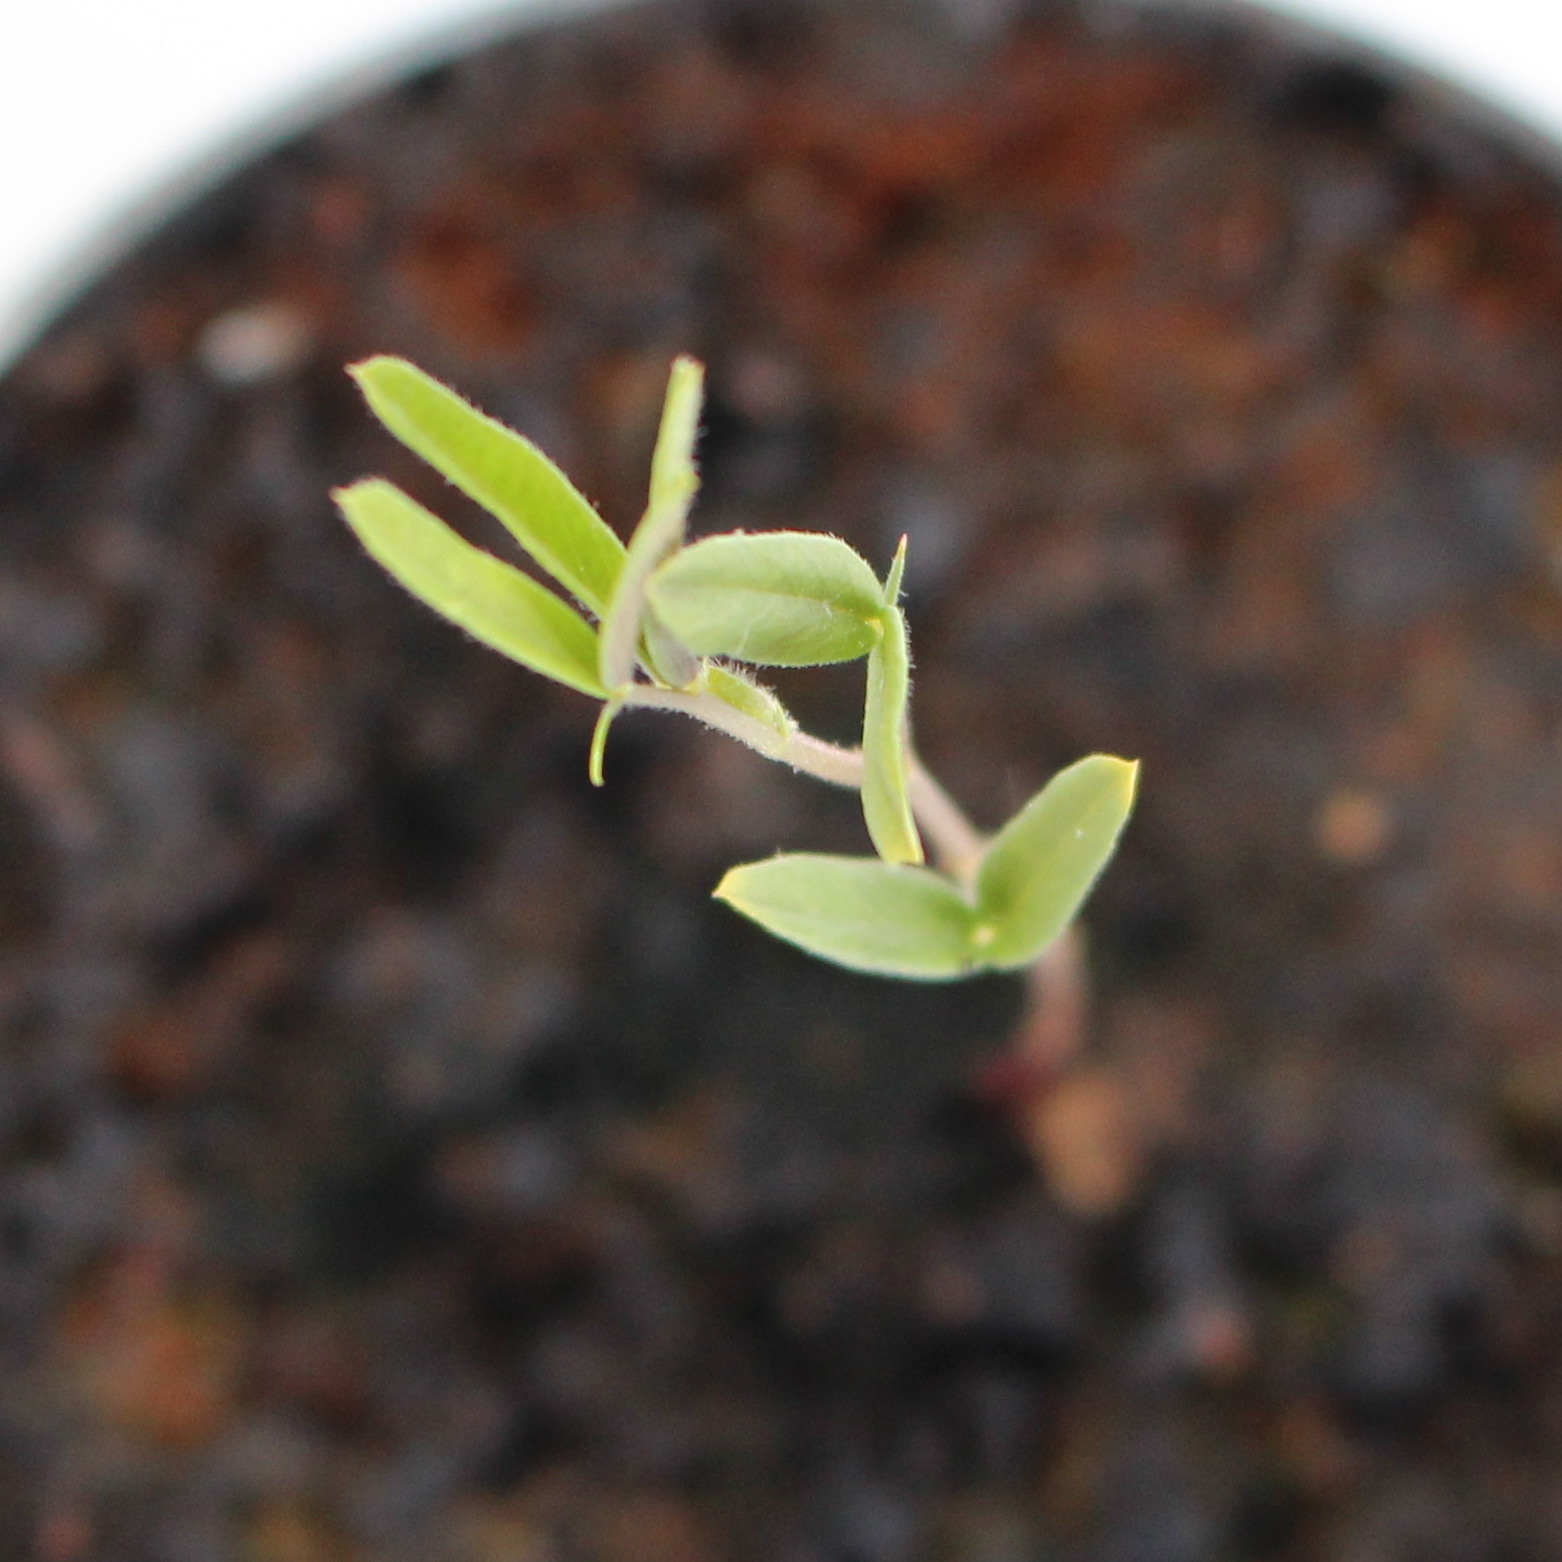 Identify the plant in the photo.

Vicia sativa
